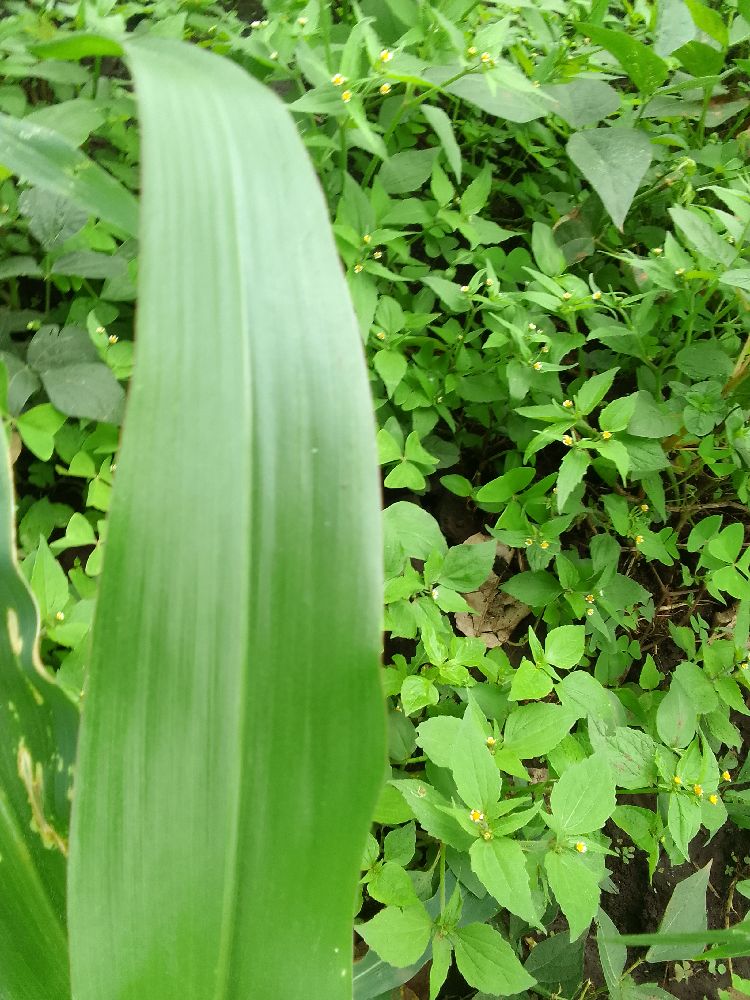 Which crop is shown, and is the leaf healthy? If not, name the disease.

maize, healthy
